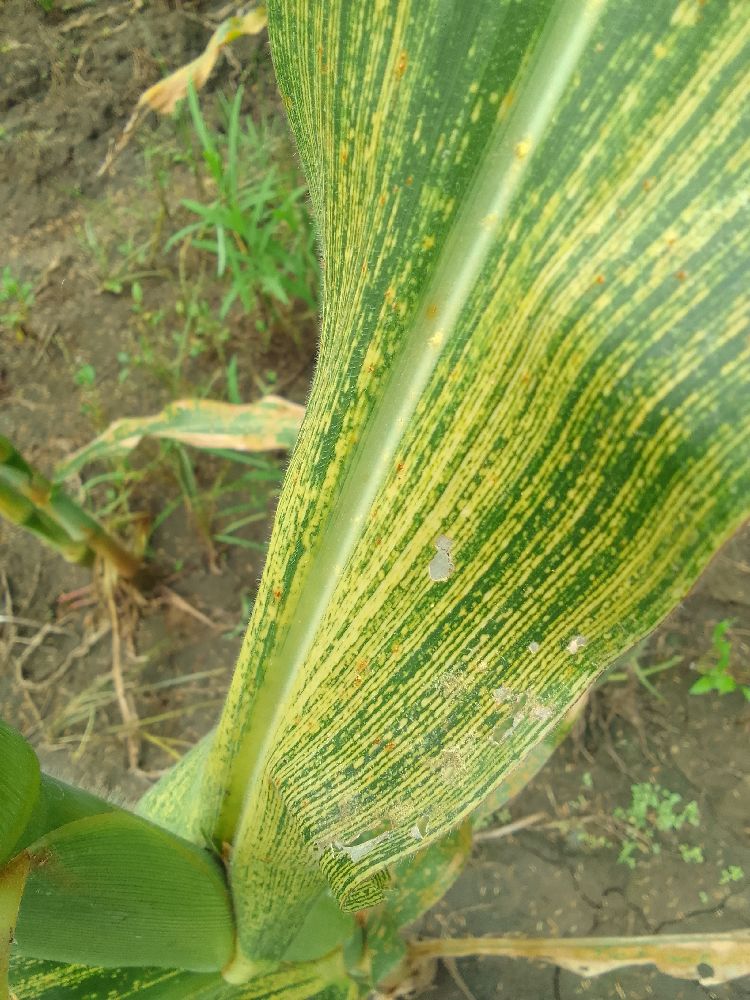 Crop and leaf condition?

maize, maize streak virus
